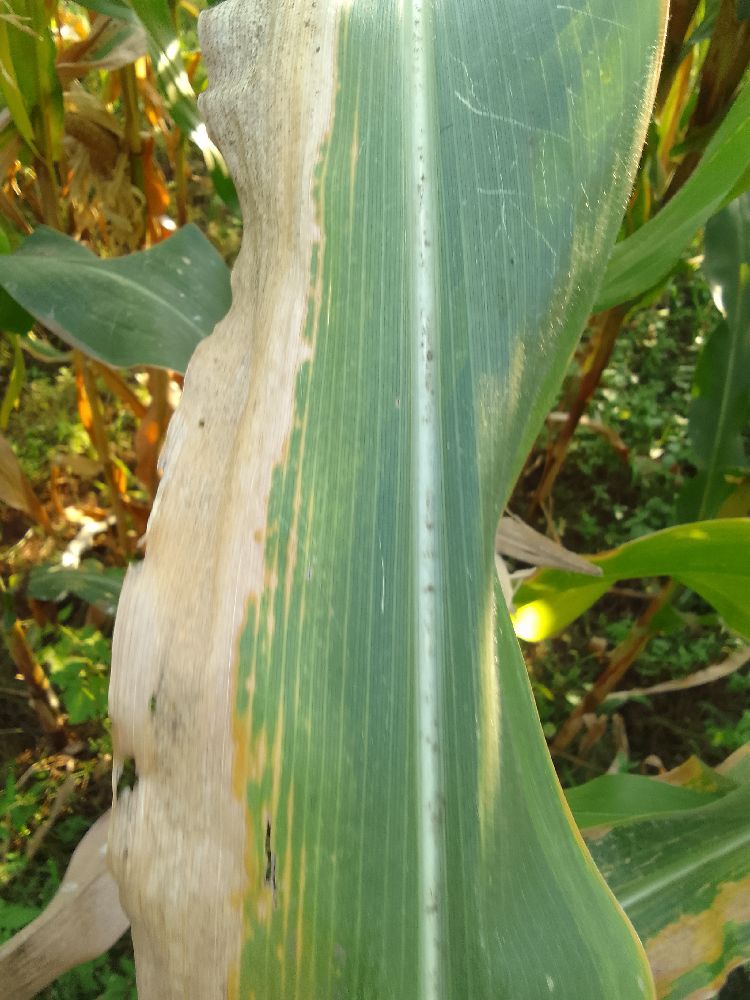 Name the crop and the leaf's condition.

maize, maize lethal necrosis
